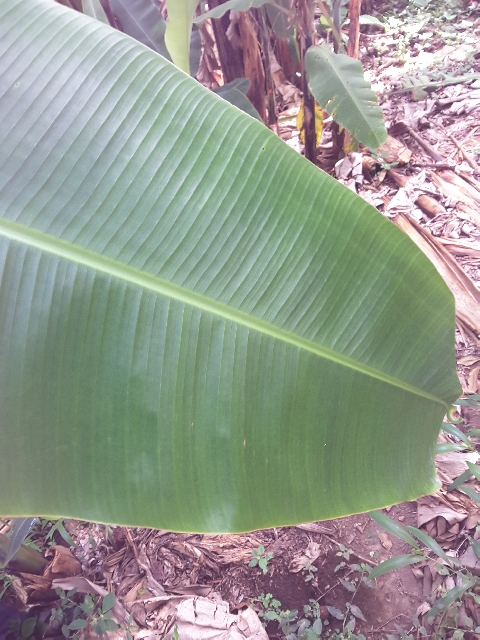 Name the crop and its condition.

banana, healthy
